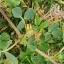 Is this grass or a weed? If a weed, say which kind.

unstructured weed
